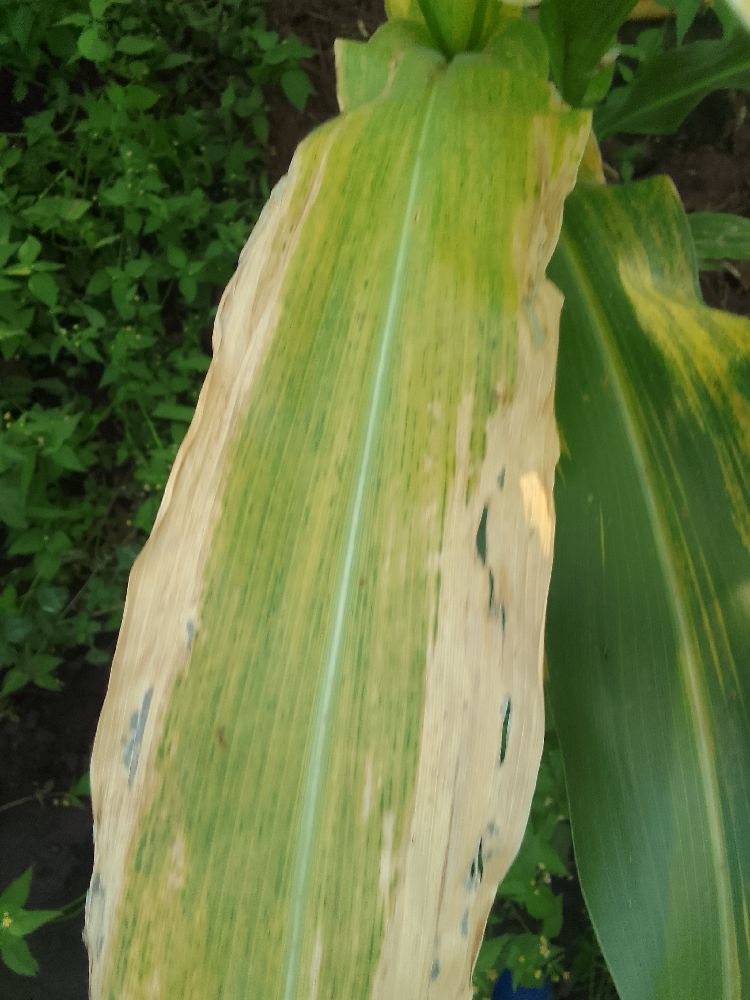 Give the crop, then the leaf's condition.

maize, maize lethal necrosis
